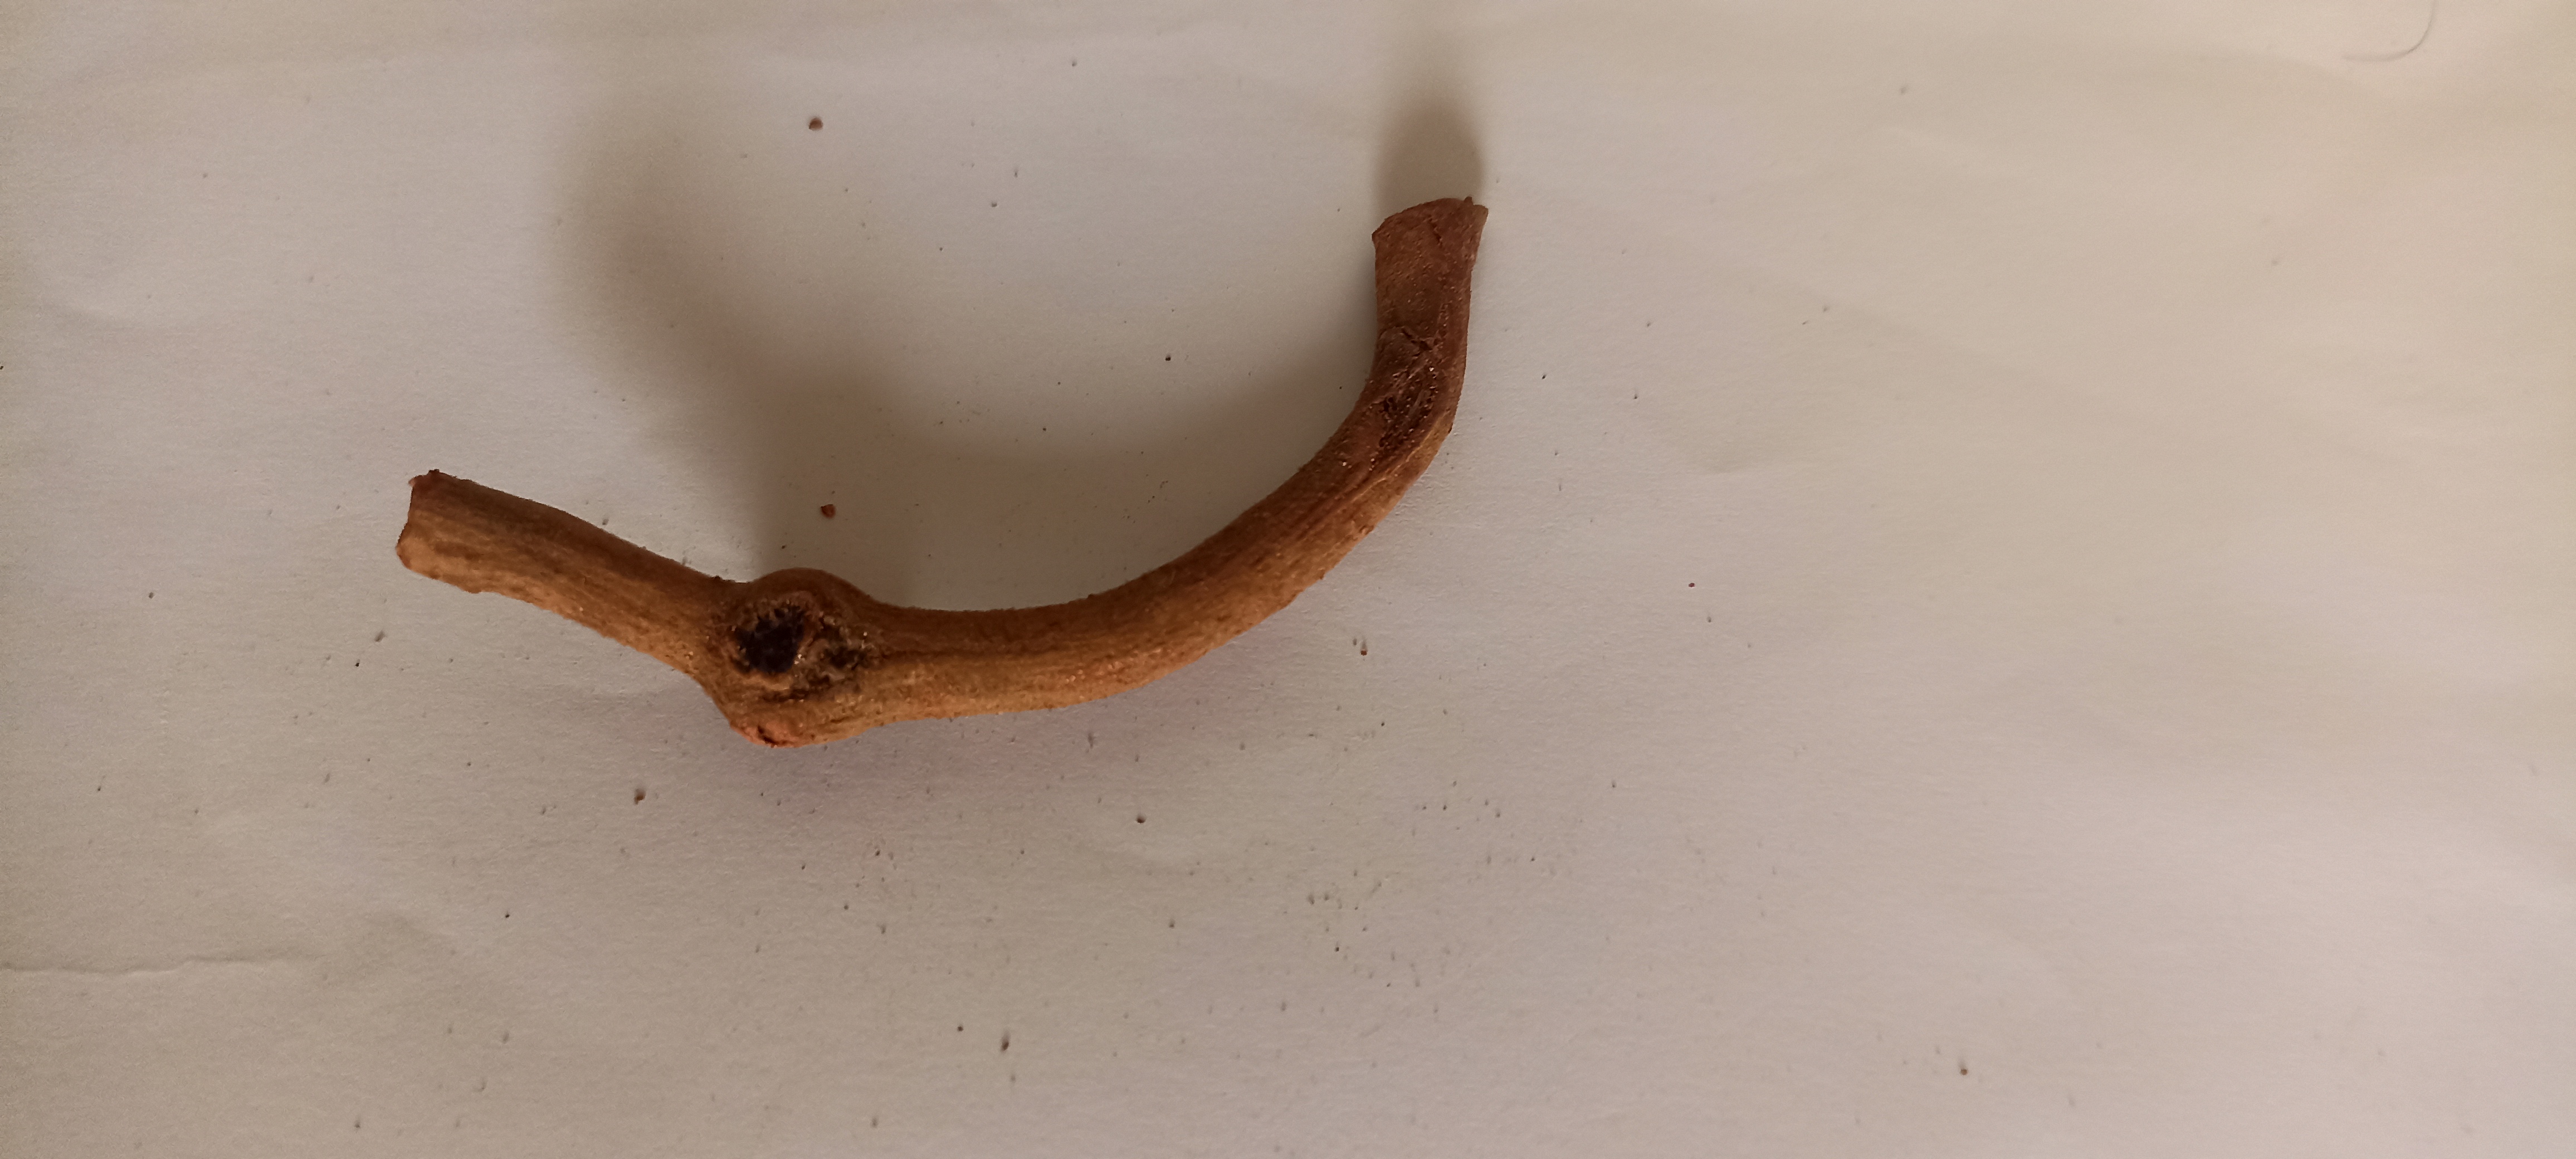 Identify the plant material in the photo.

manjistha
